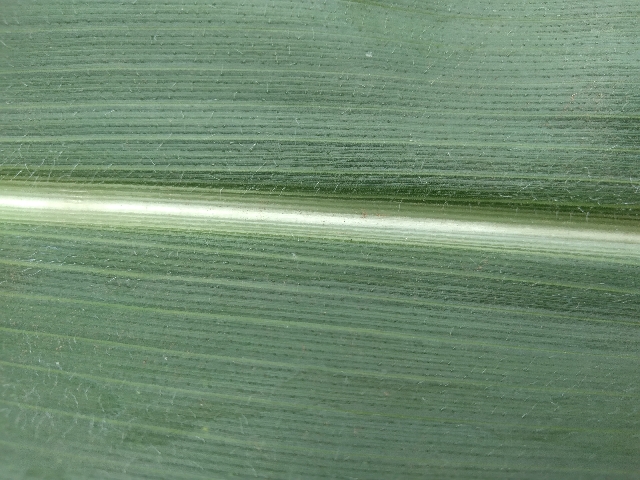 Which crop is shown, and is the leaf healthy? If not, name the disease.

maize, healthy
